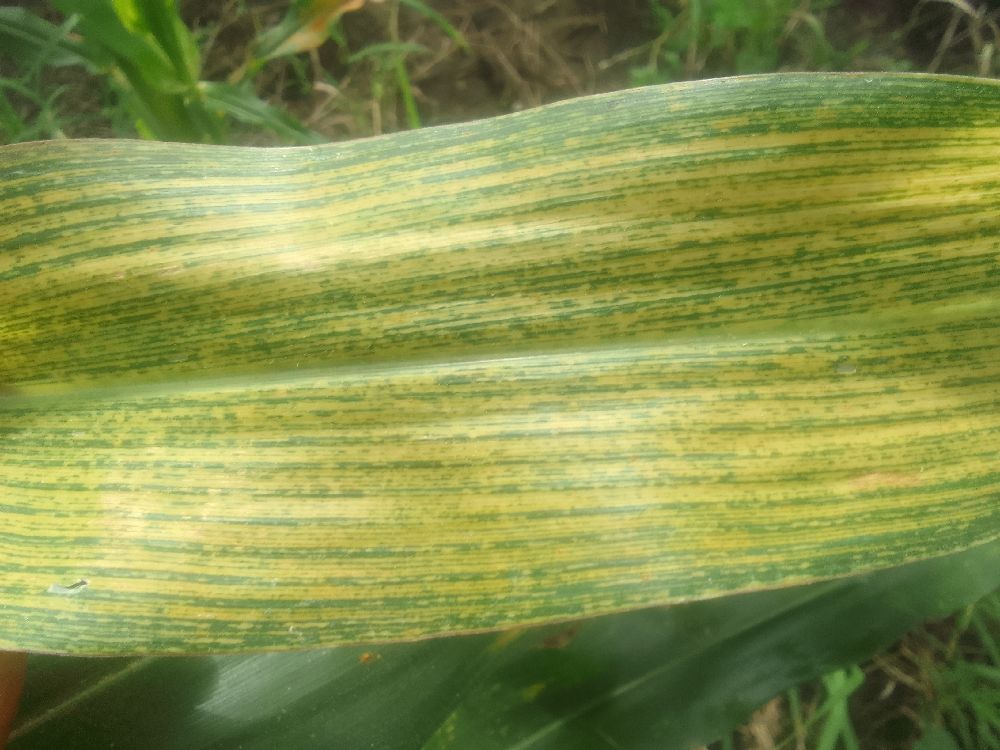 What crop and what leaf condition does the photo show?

maize, maize streak virus
